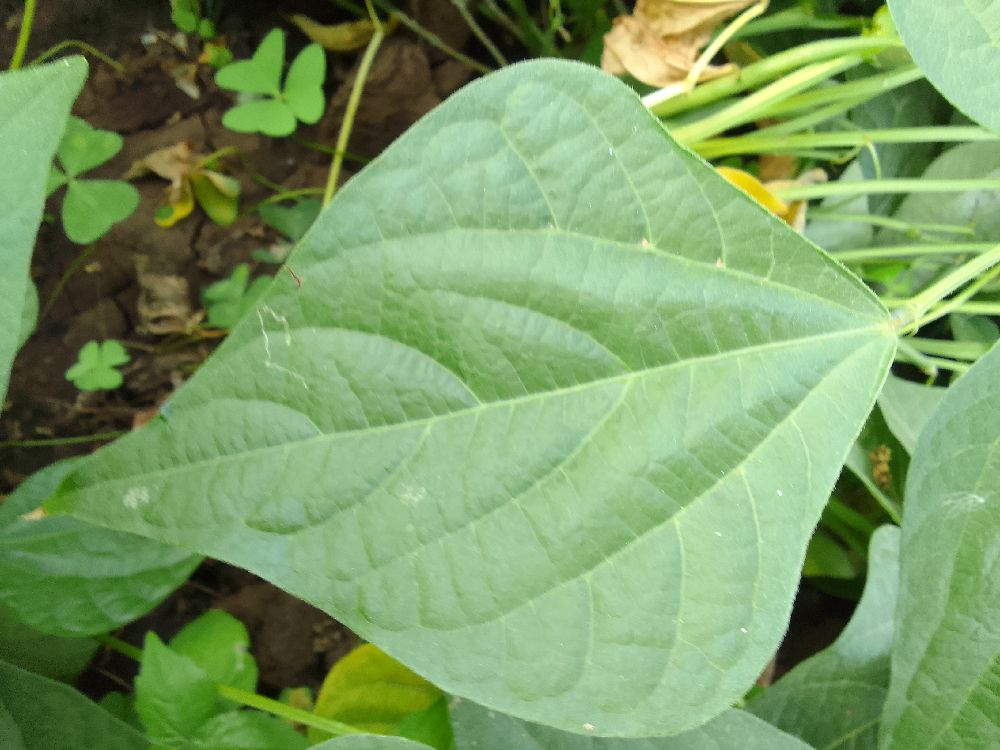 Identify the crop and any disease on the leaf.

common bean, healthy
